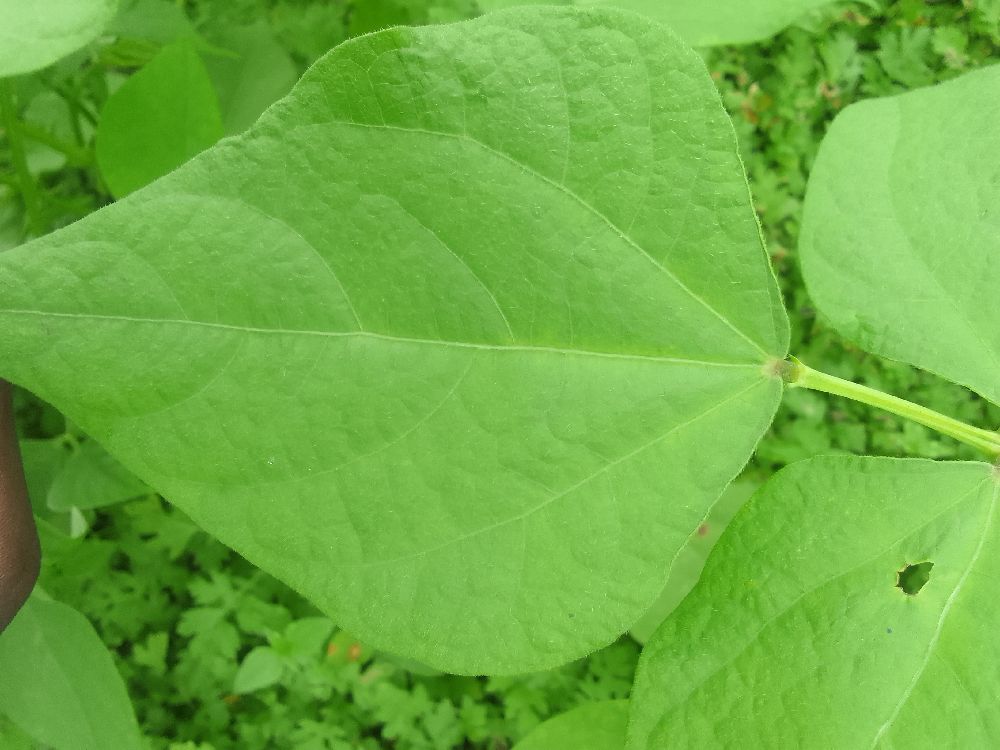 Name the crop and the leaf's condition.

common bean, healthy
